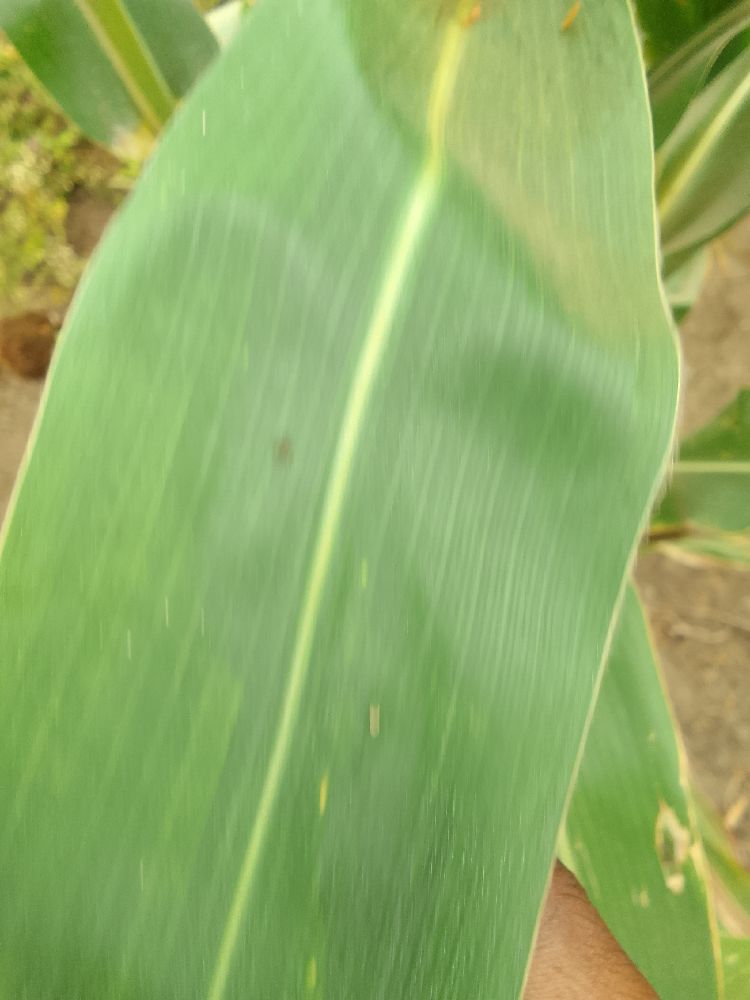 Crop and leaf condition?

maize, healthy
